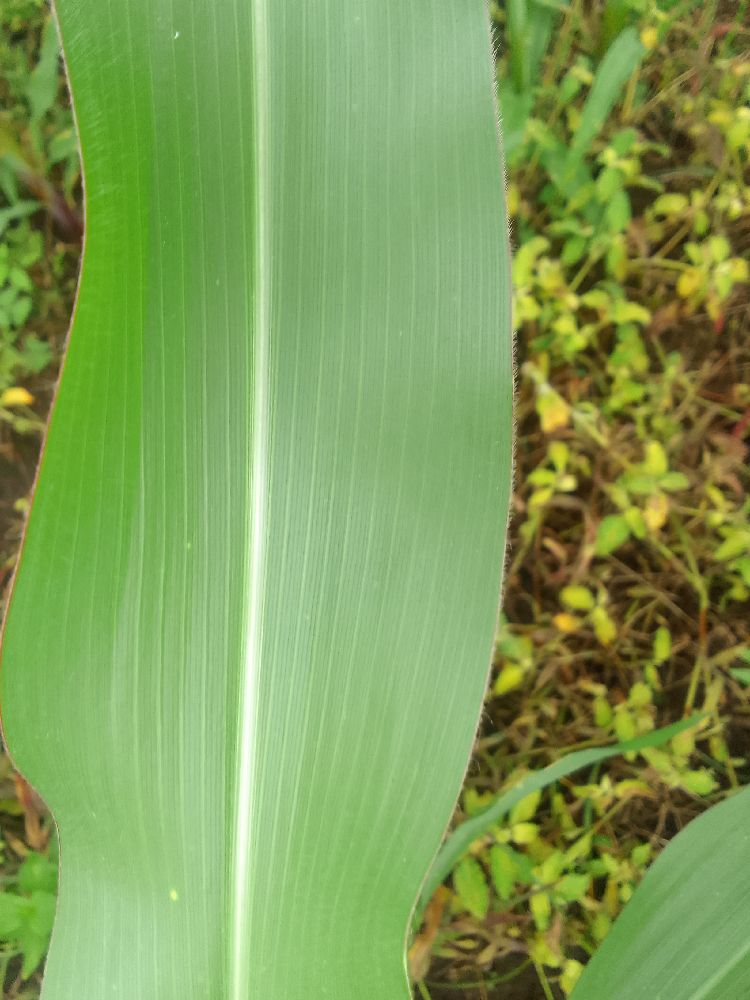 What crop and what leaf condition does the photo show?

maize, healthy
